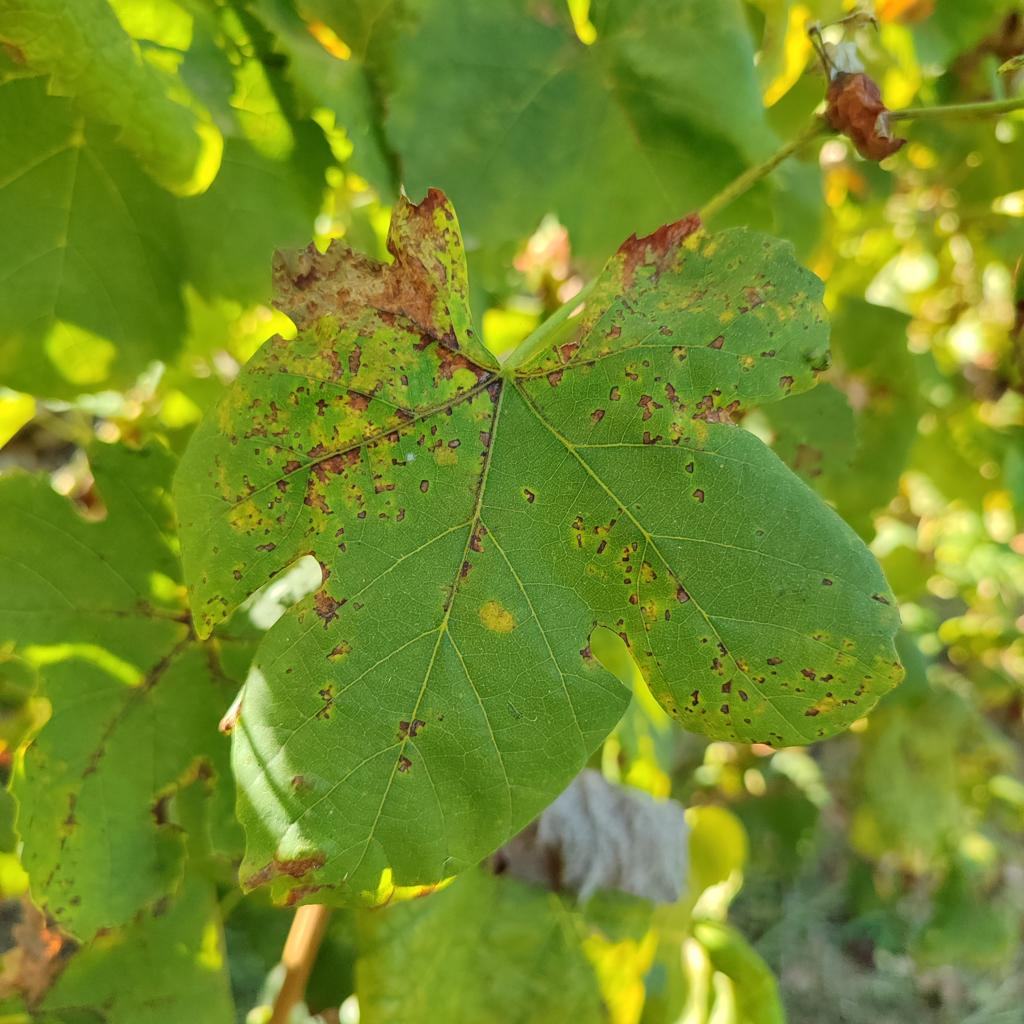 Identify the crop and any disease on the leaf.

grapevine, downy mildew
